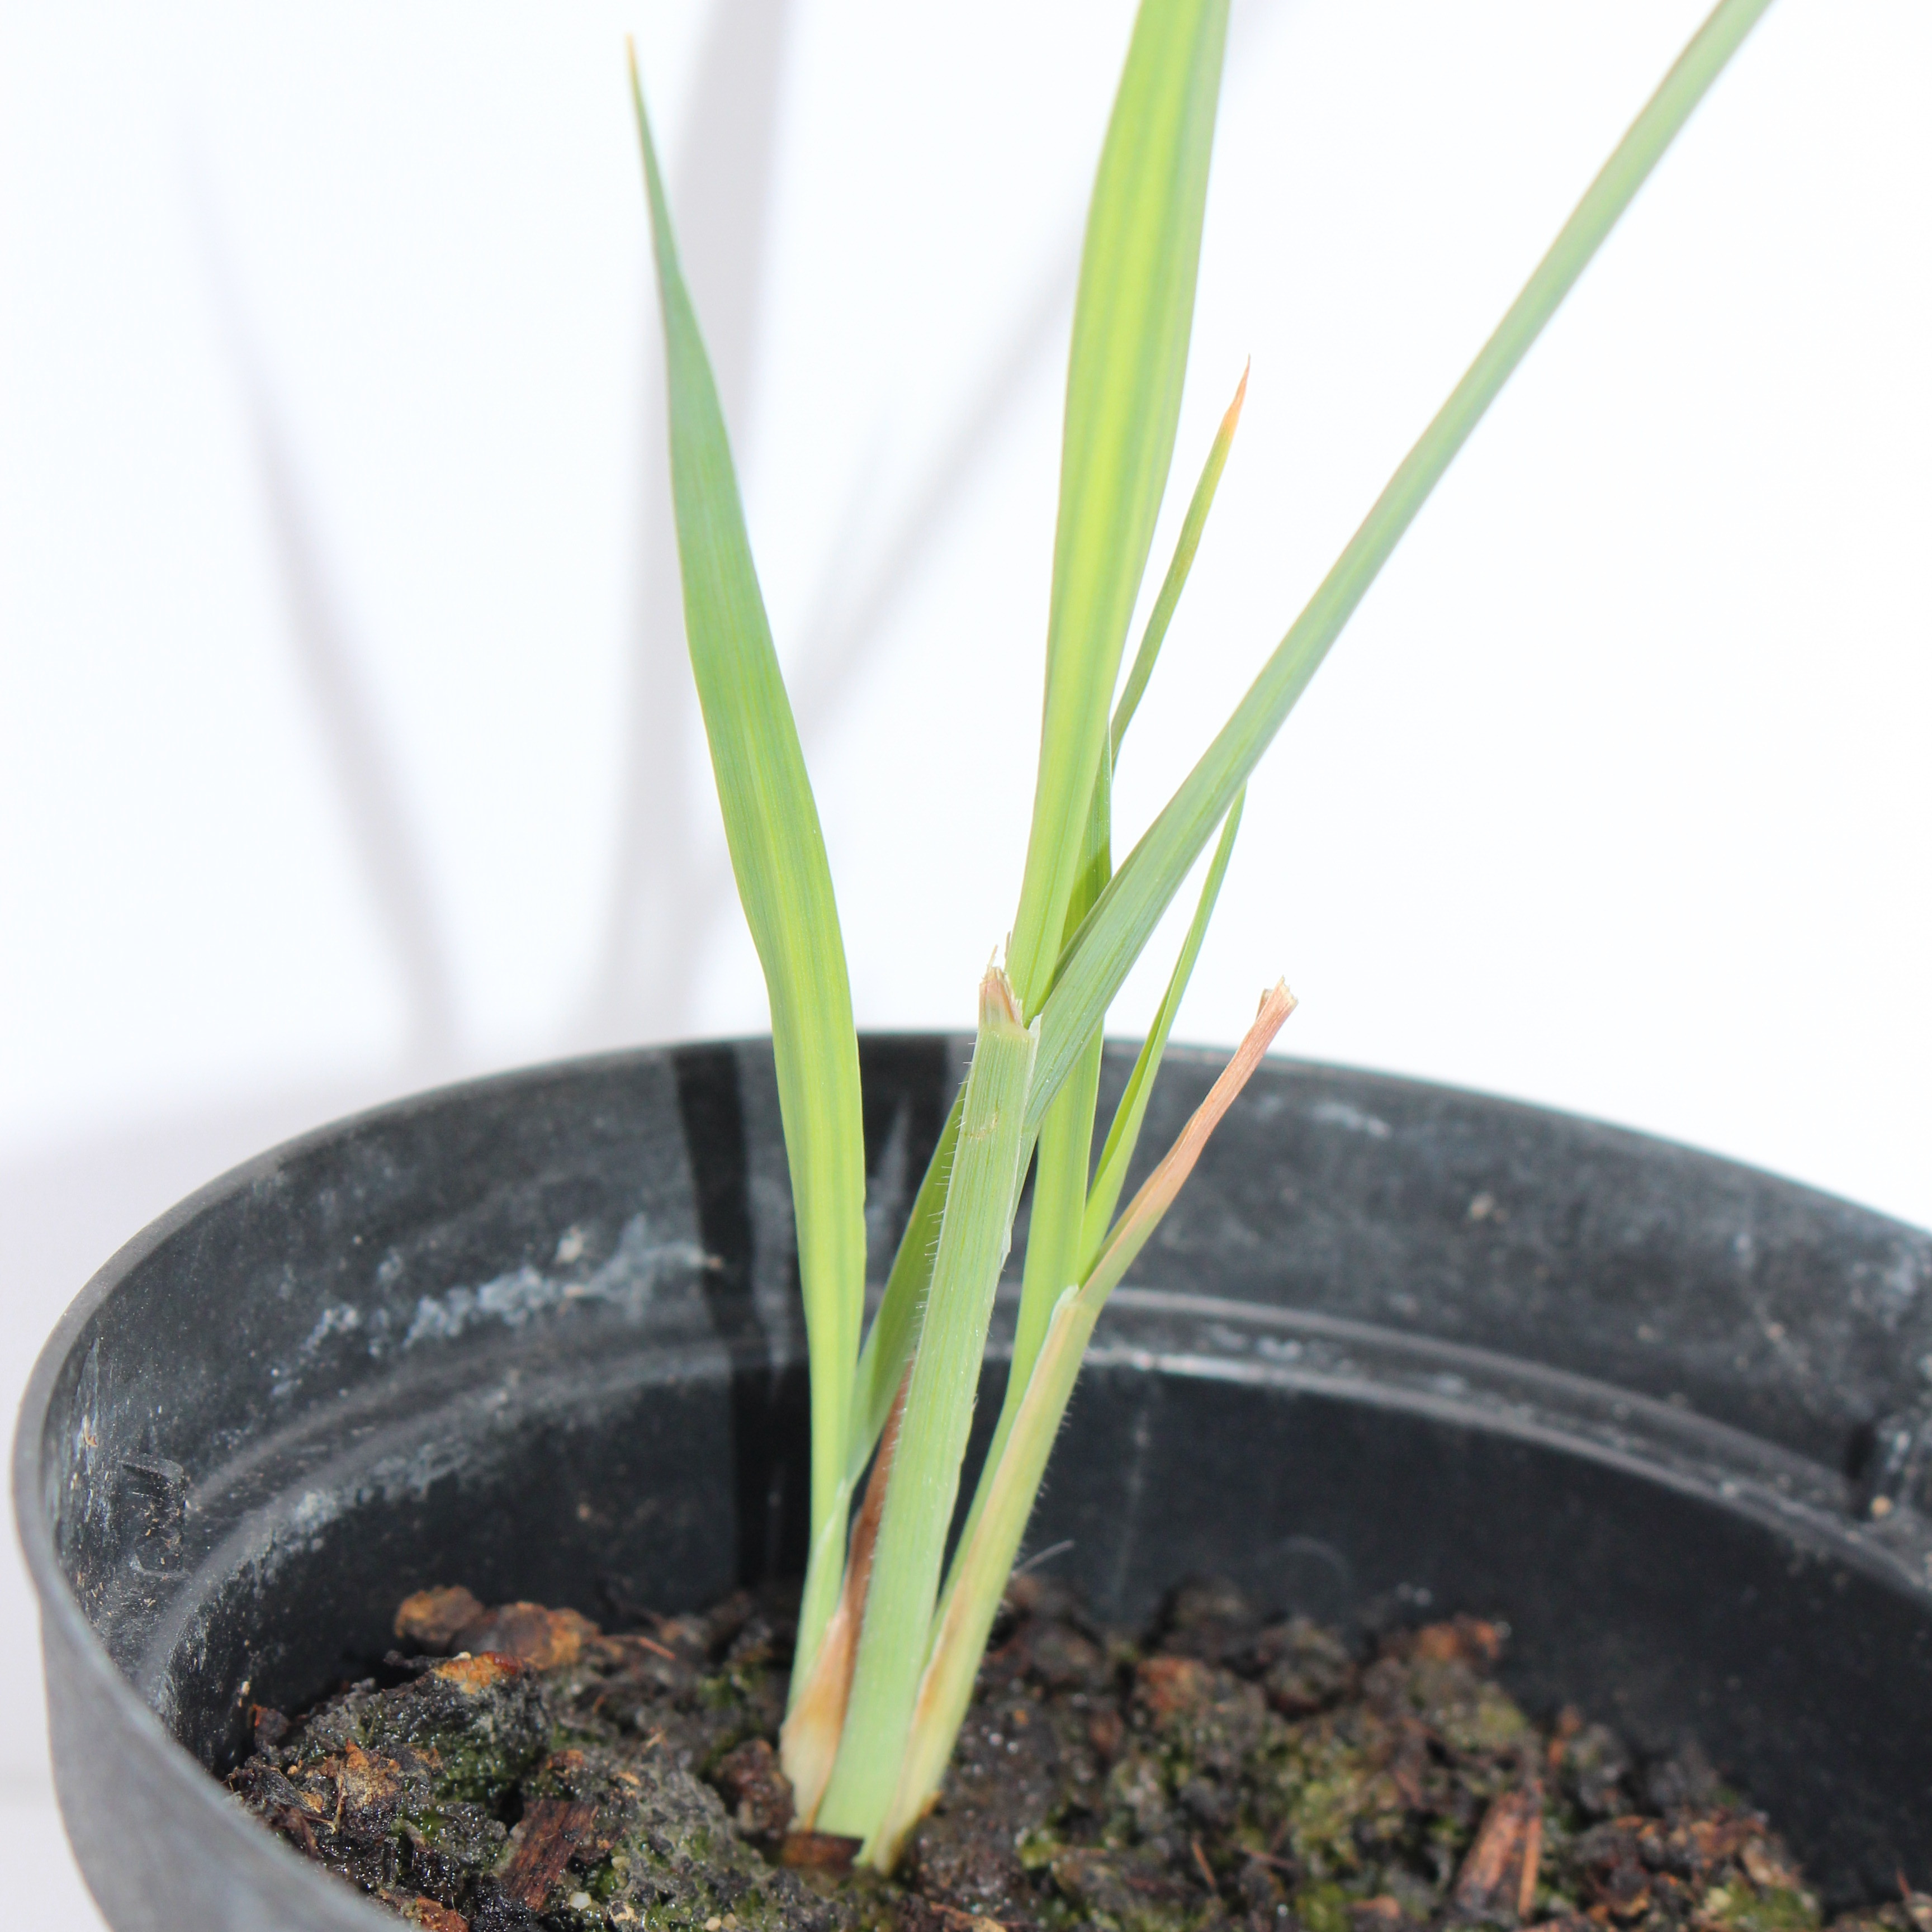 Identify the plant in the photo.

Avena sterilis
